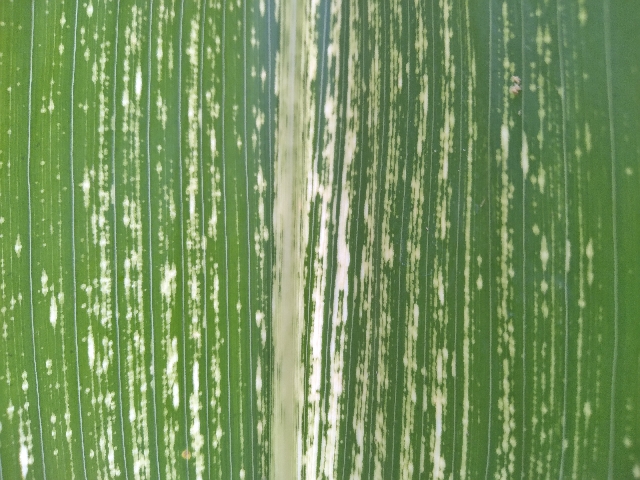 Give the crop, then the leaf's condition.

maize, maize streak virus
